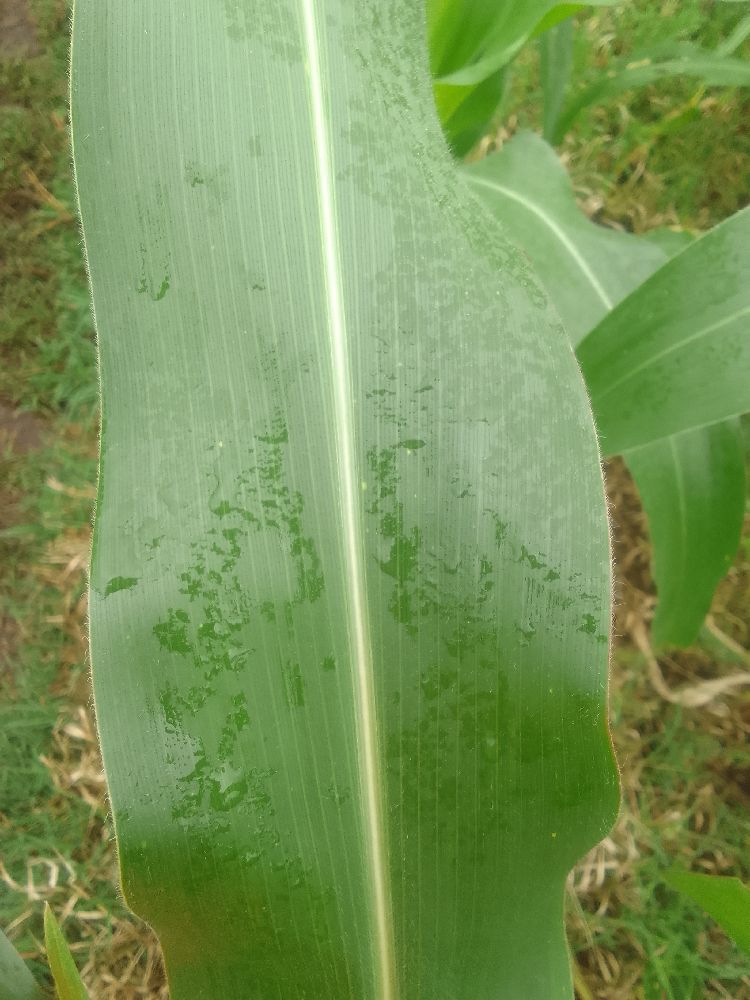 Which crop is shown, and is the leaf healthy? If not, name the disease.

maize, healthy
